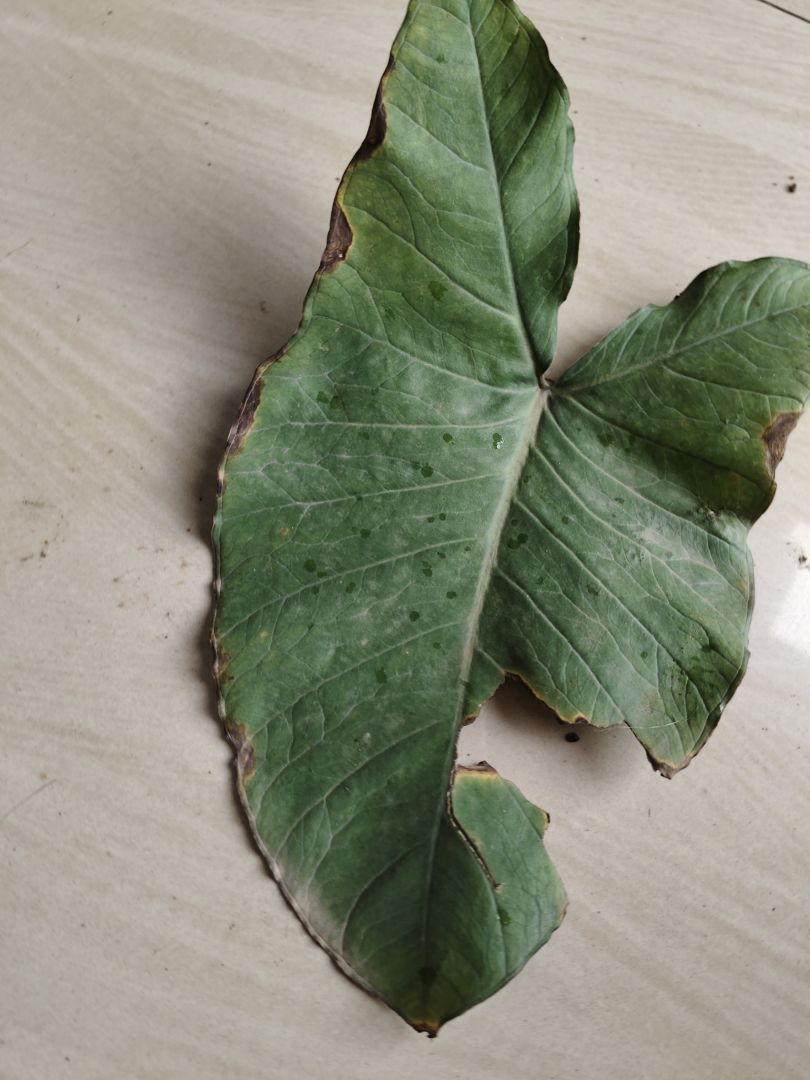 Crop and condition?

taro, leaf blight
